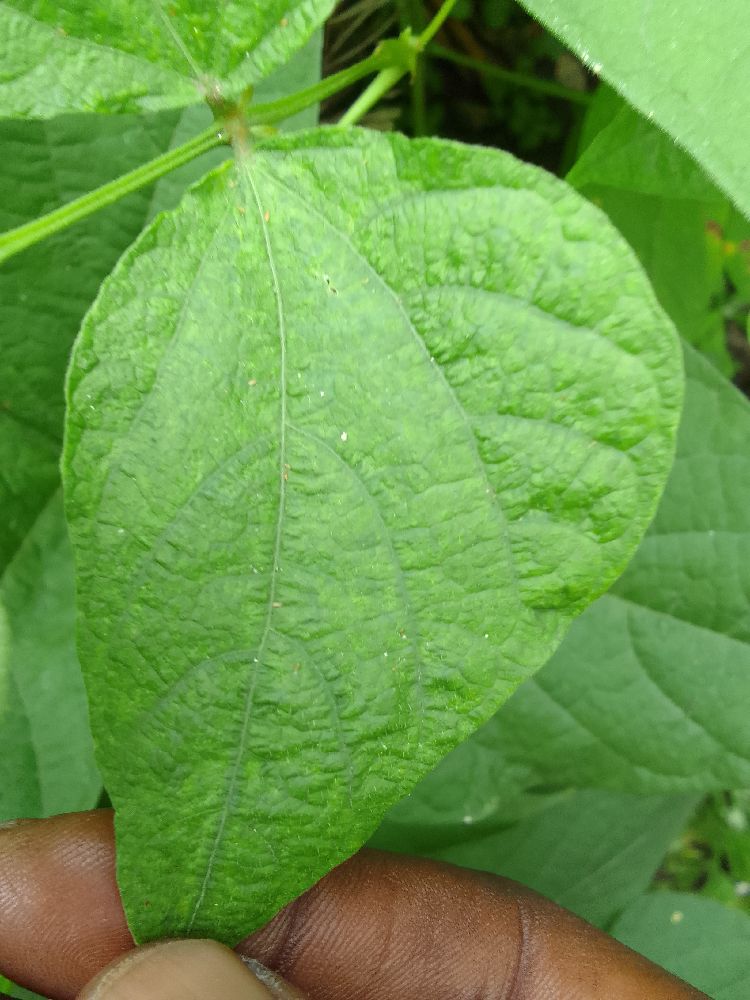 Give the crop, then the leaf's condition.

common bean, healthy
